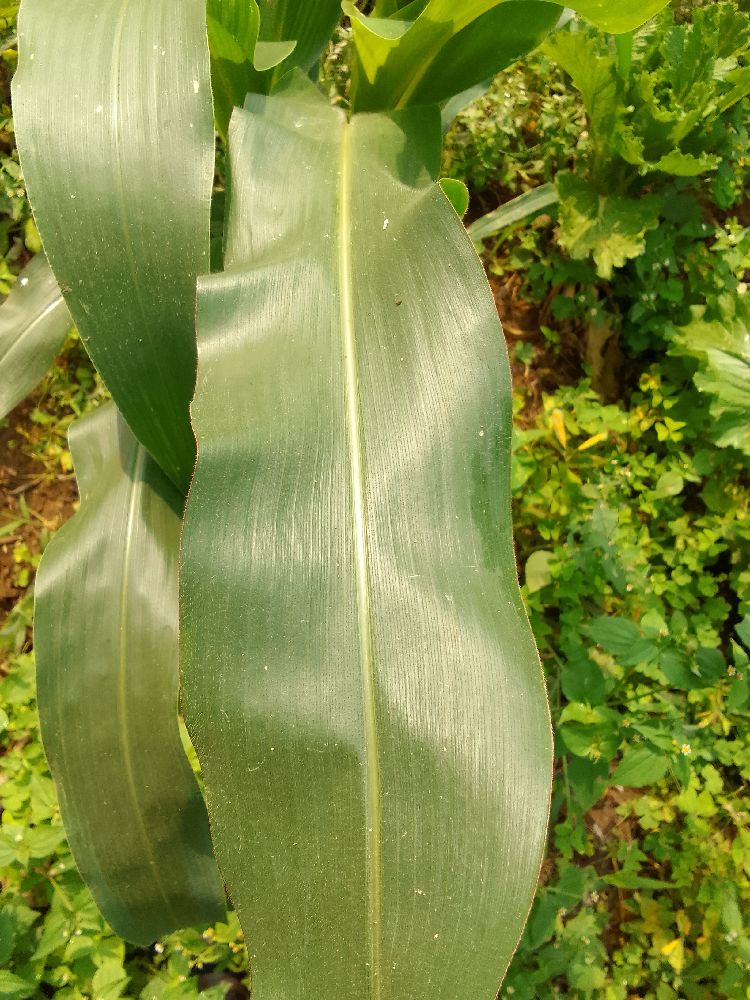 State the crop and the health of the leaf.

maize, healthy
